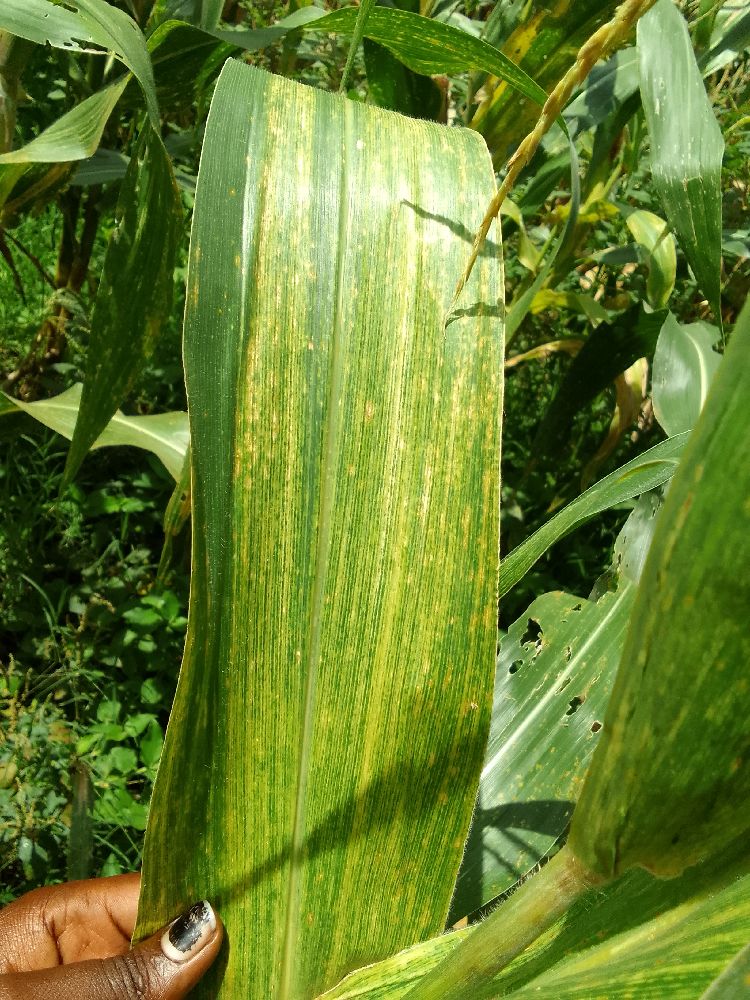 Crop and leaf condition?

maize, maize lethal necrosis
